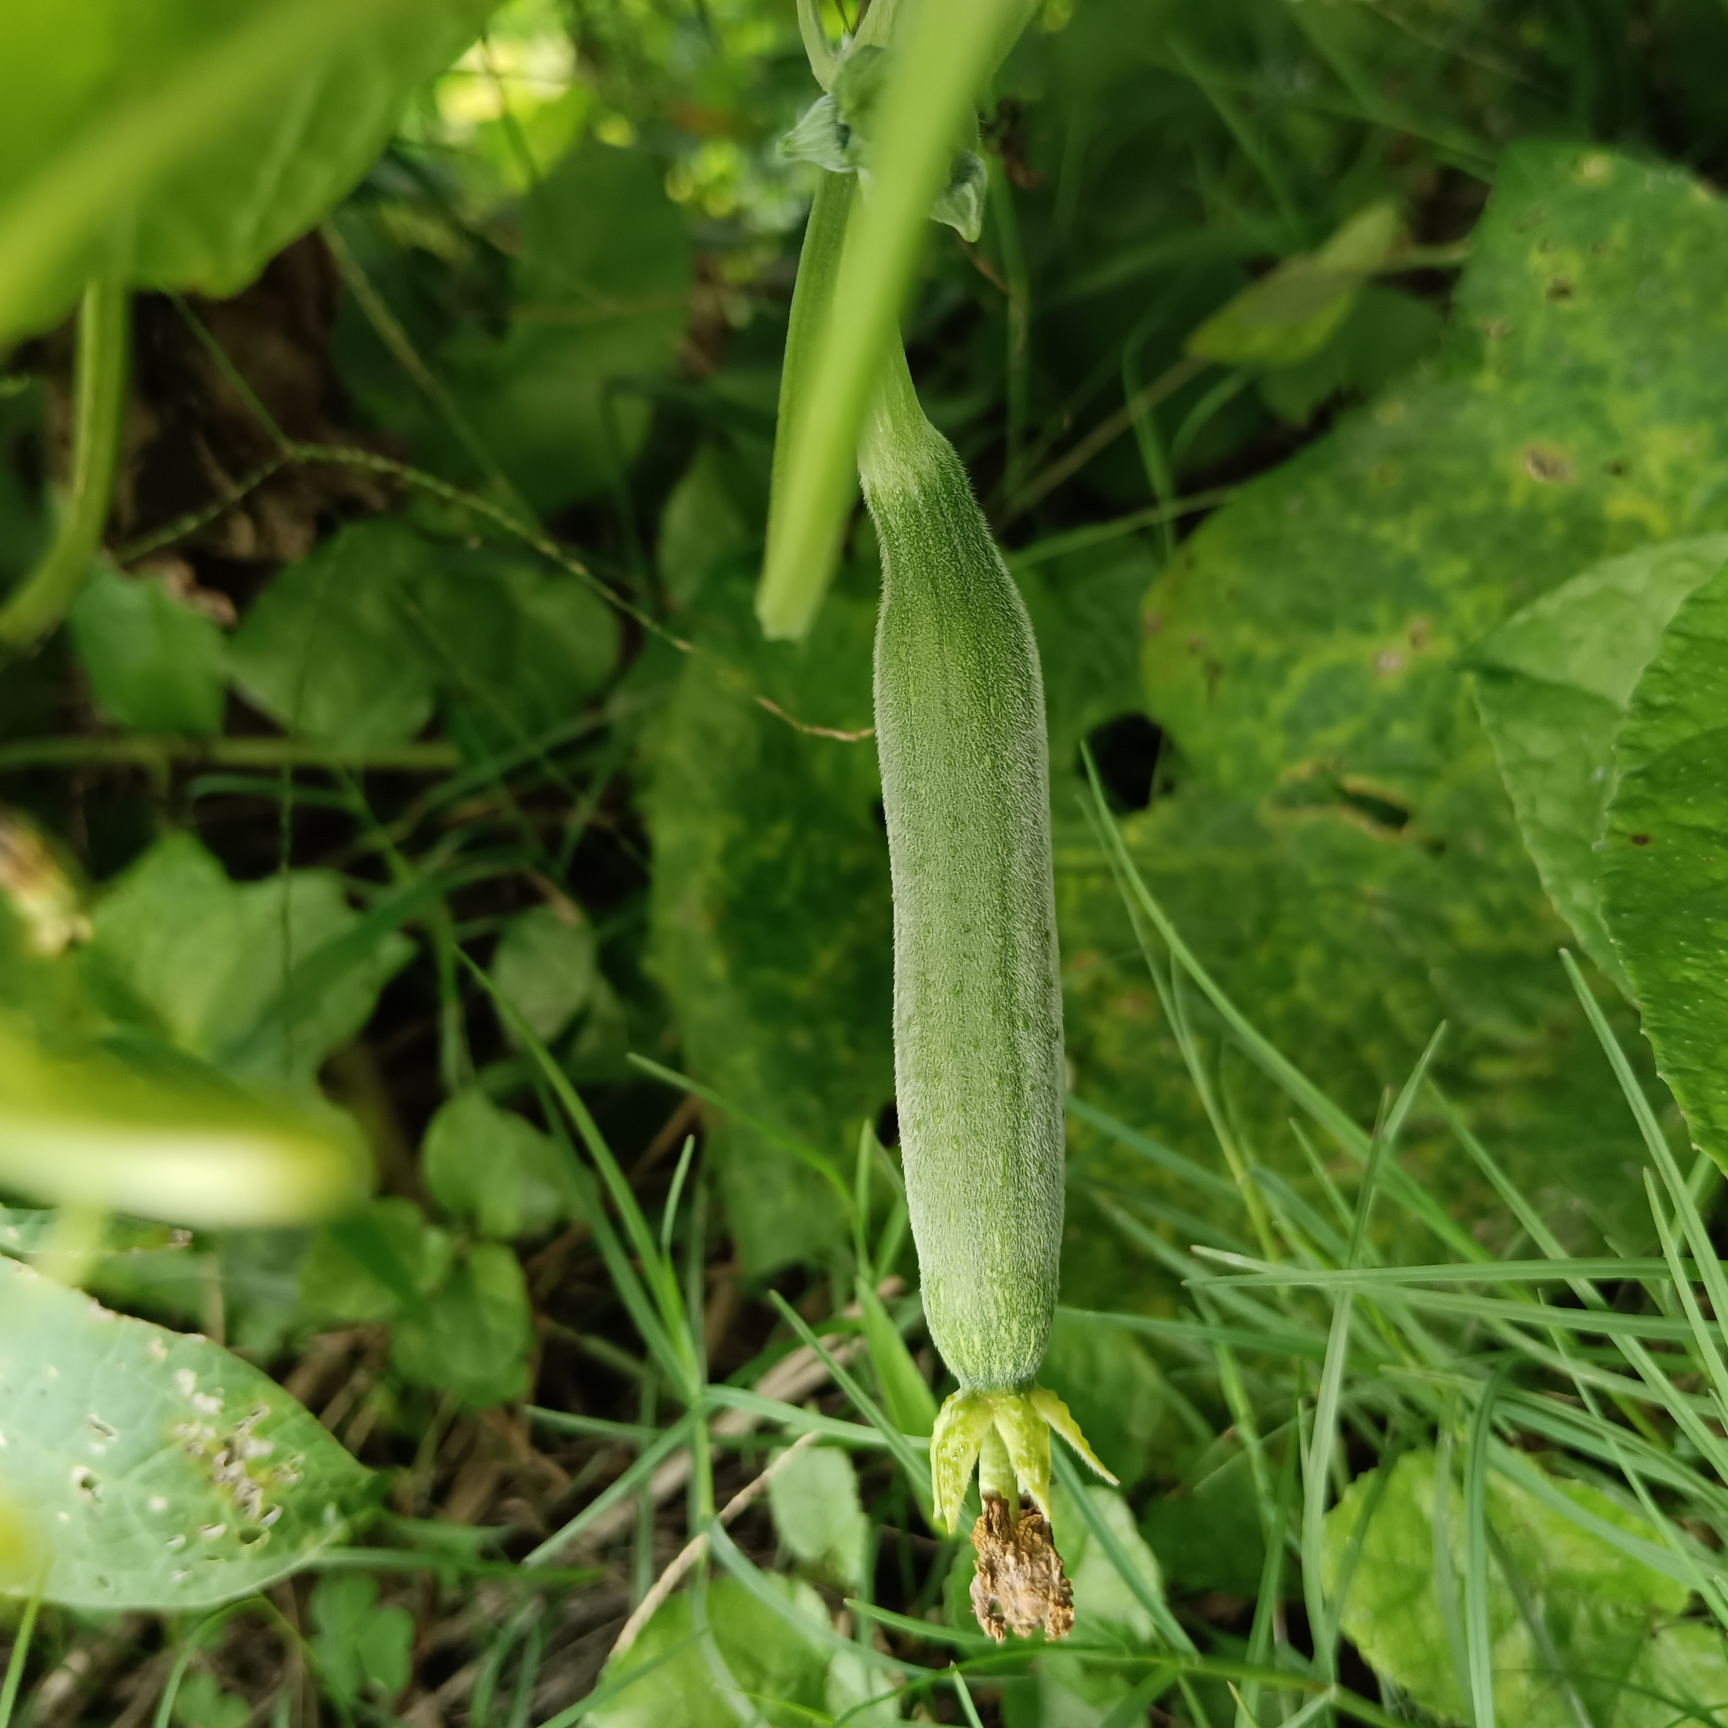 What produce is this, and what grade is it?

luffa, fresh
